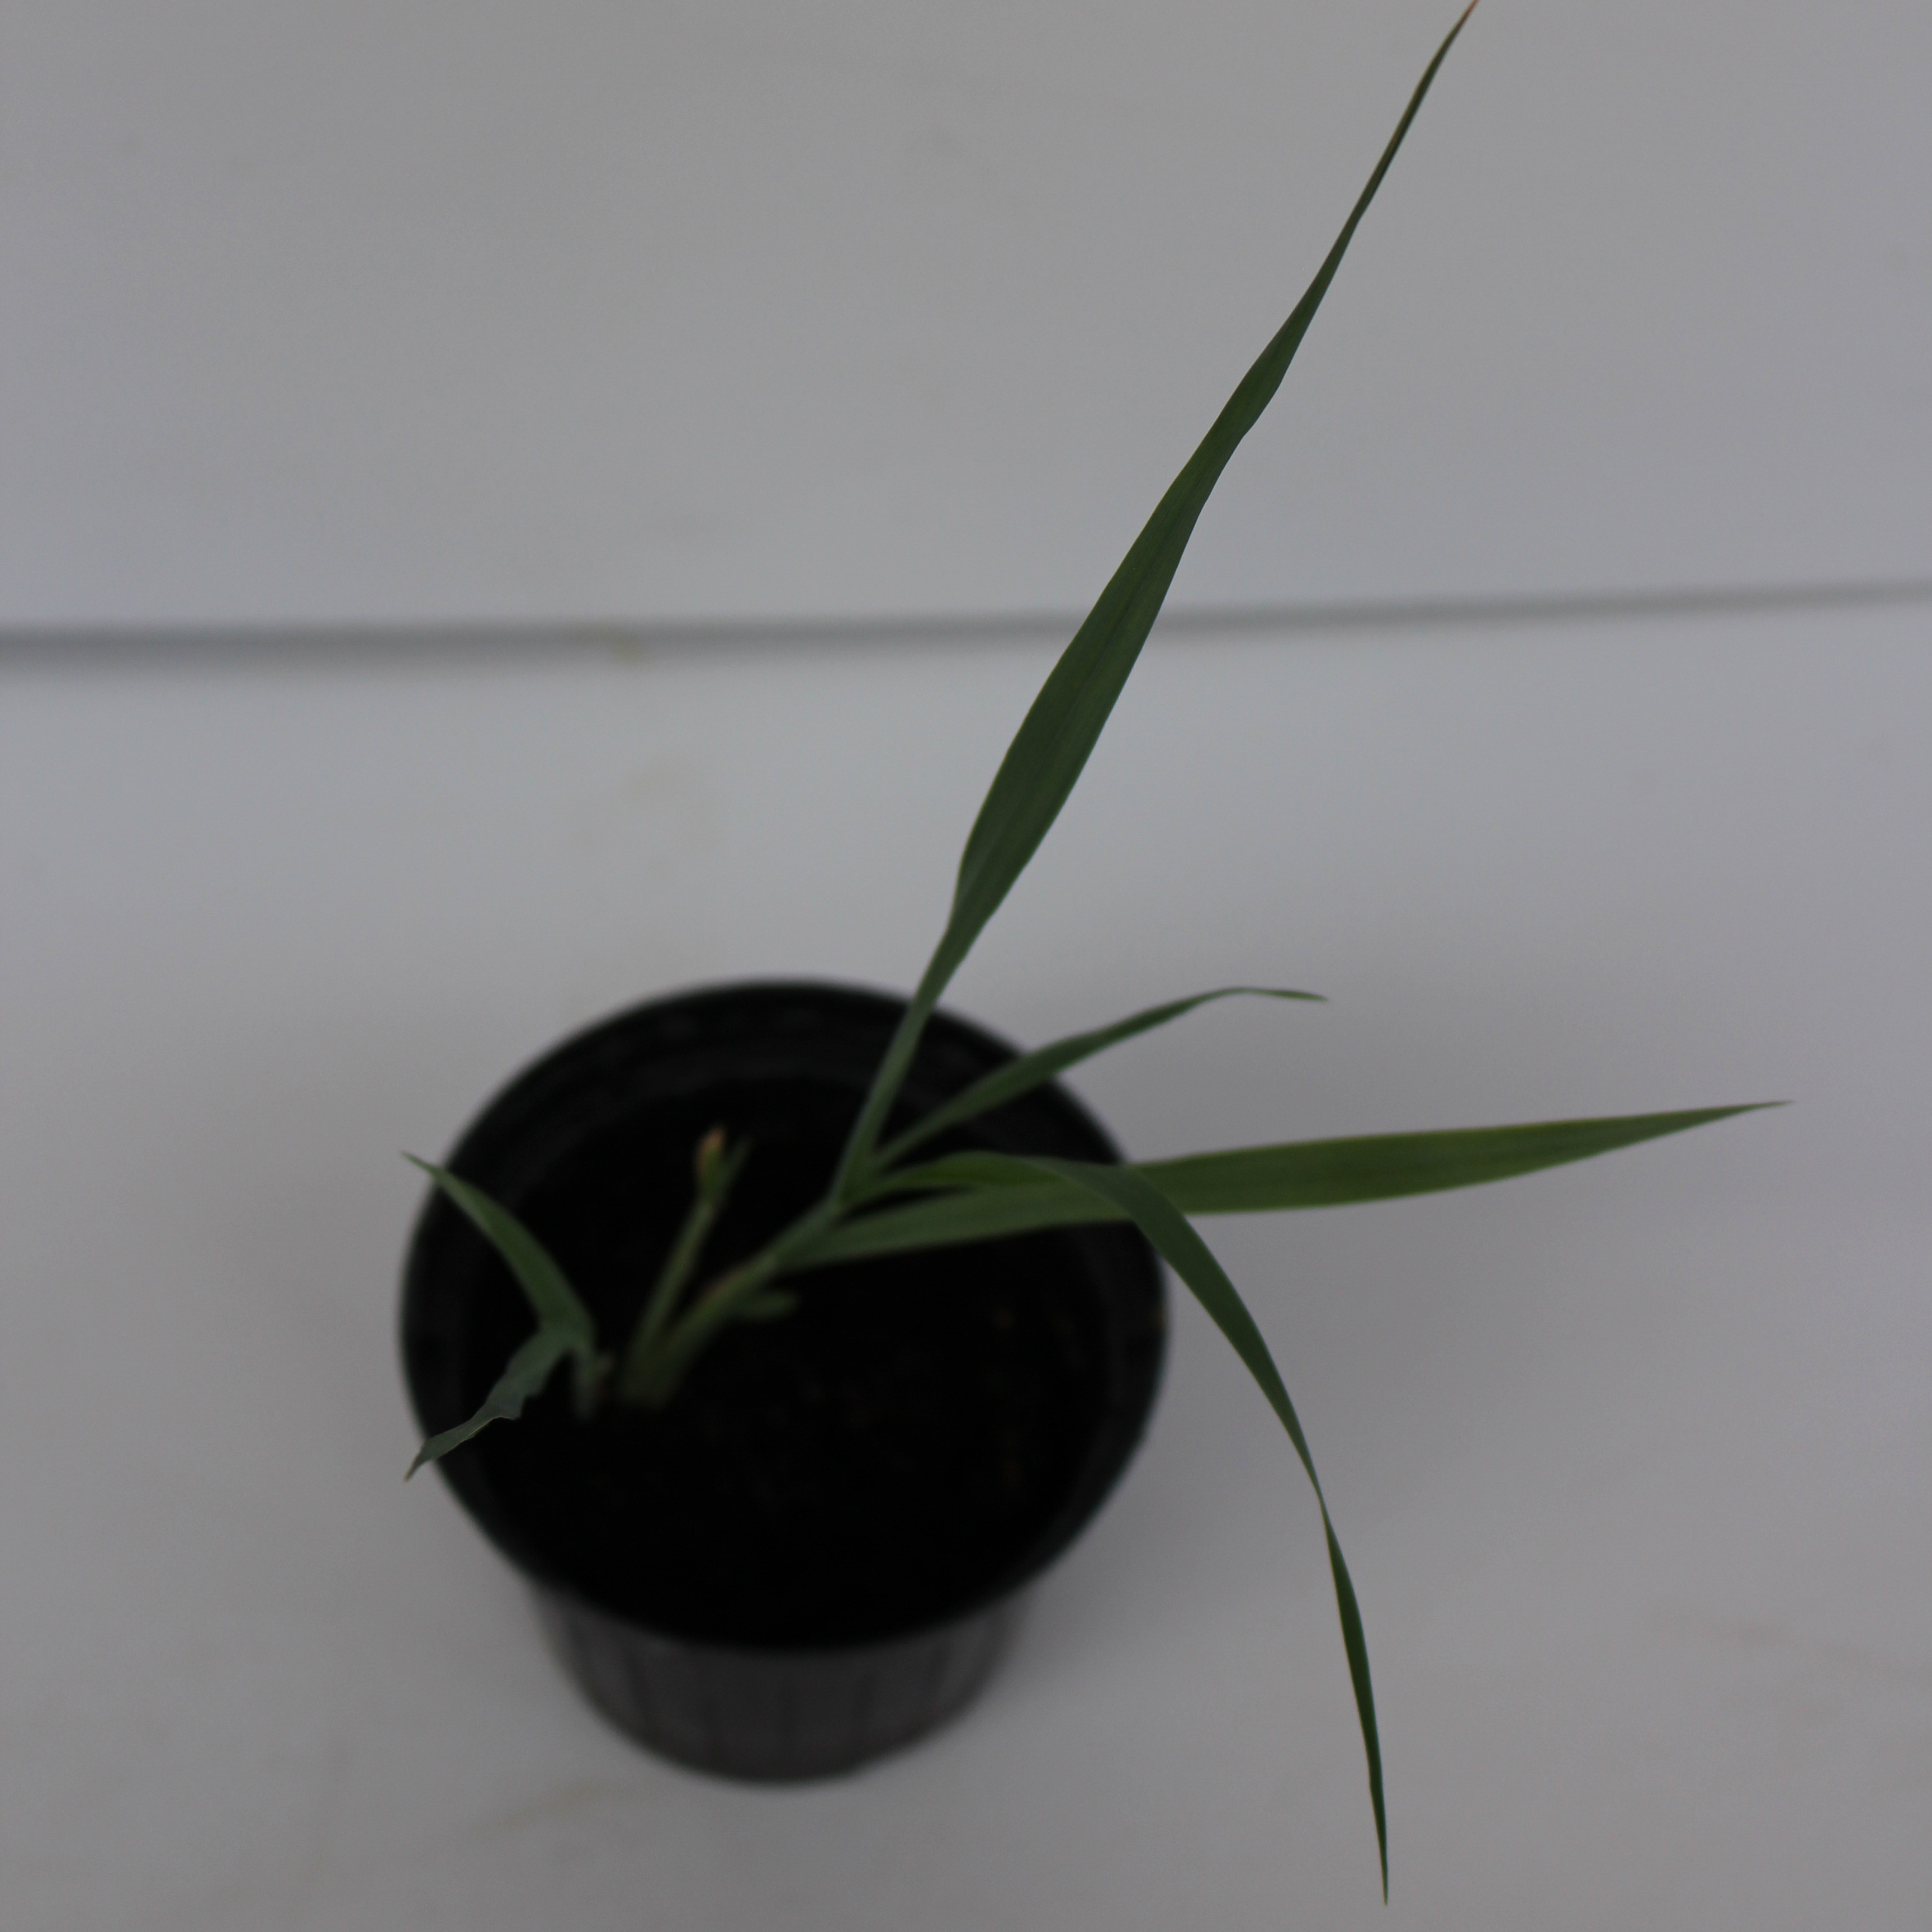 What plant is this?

Avena sterilis
